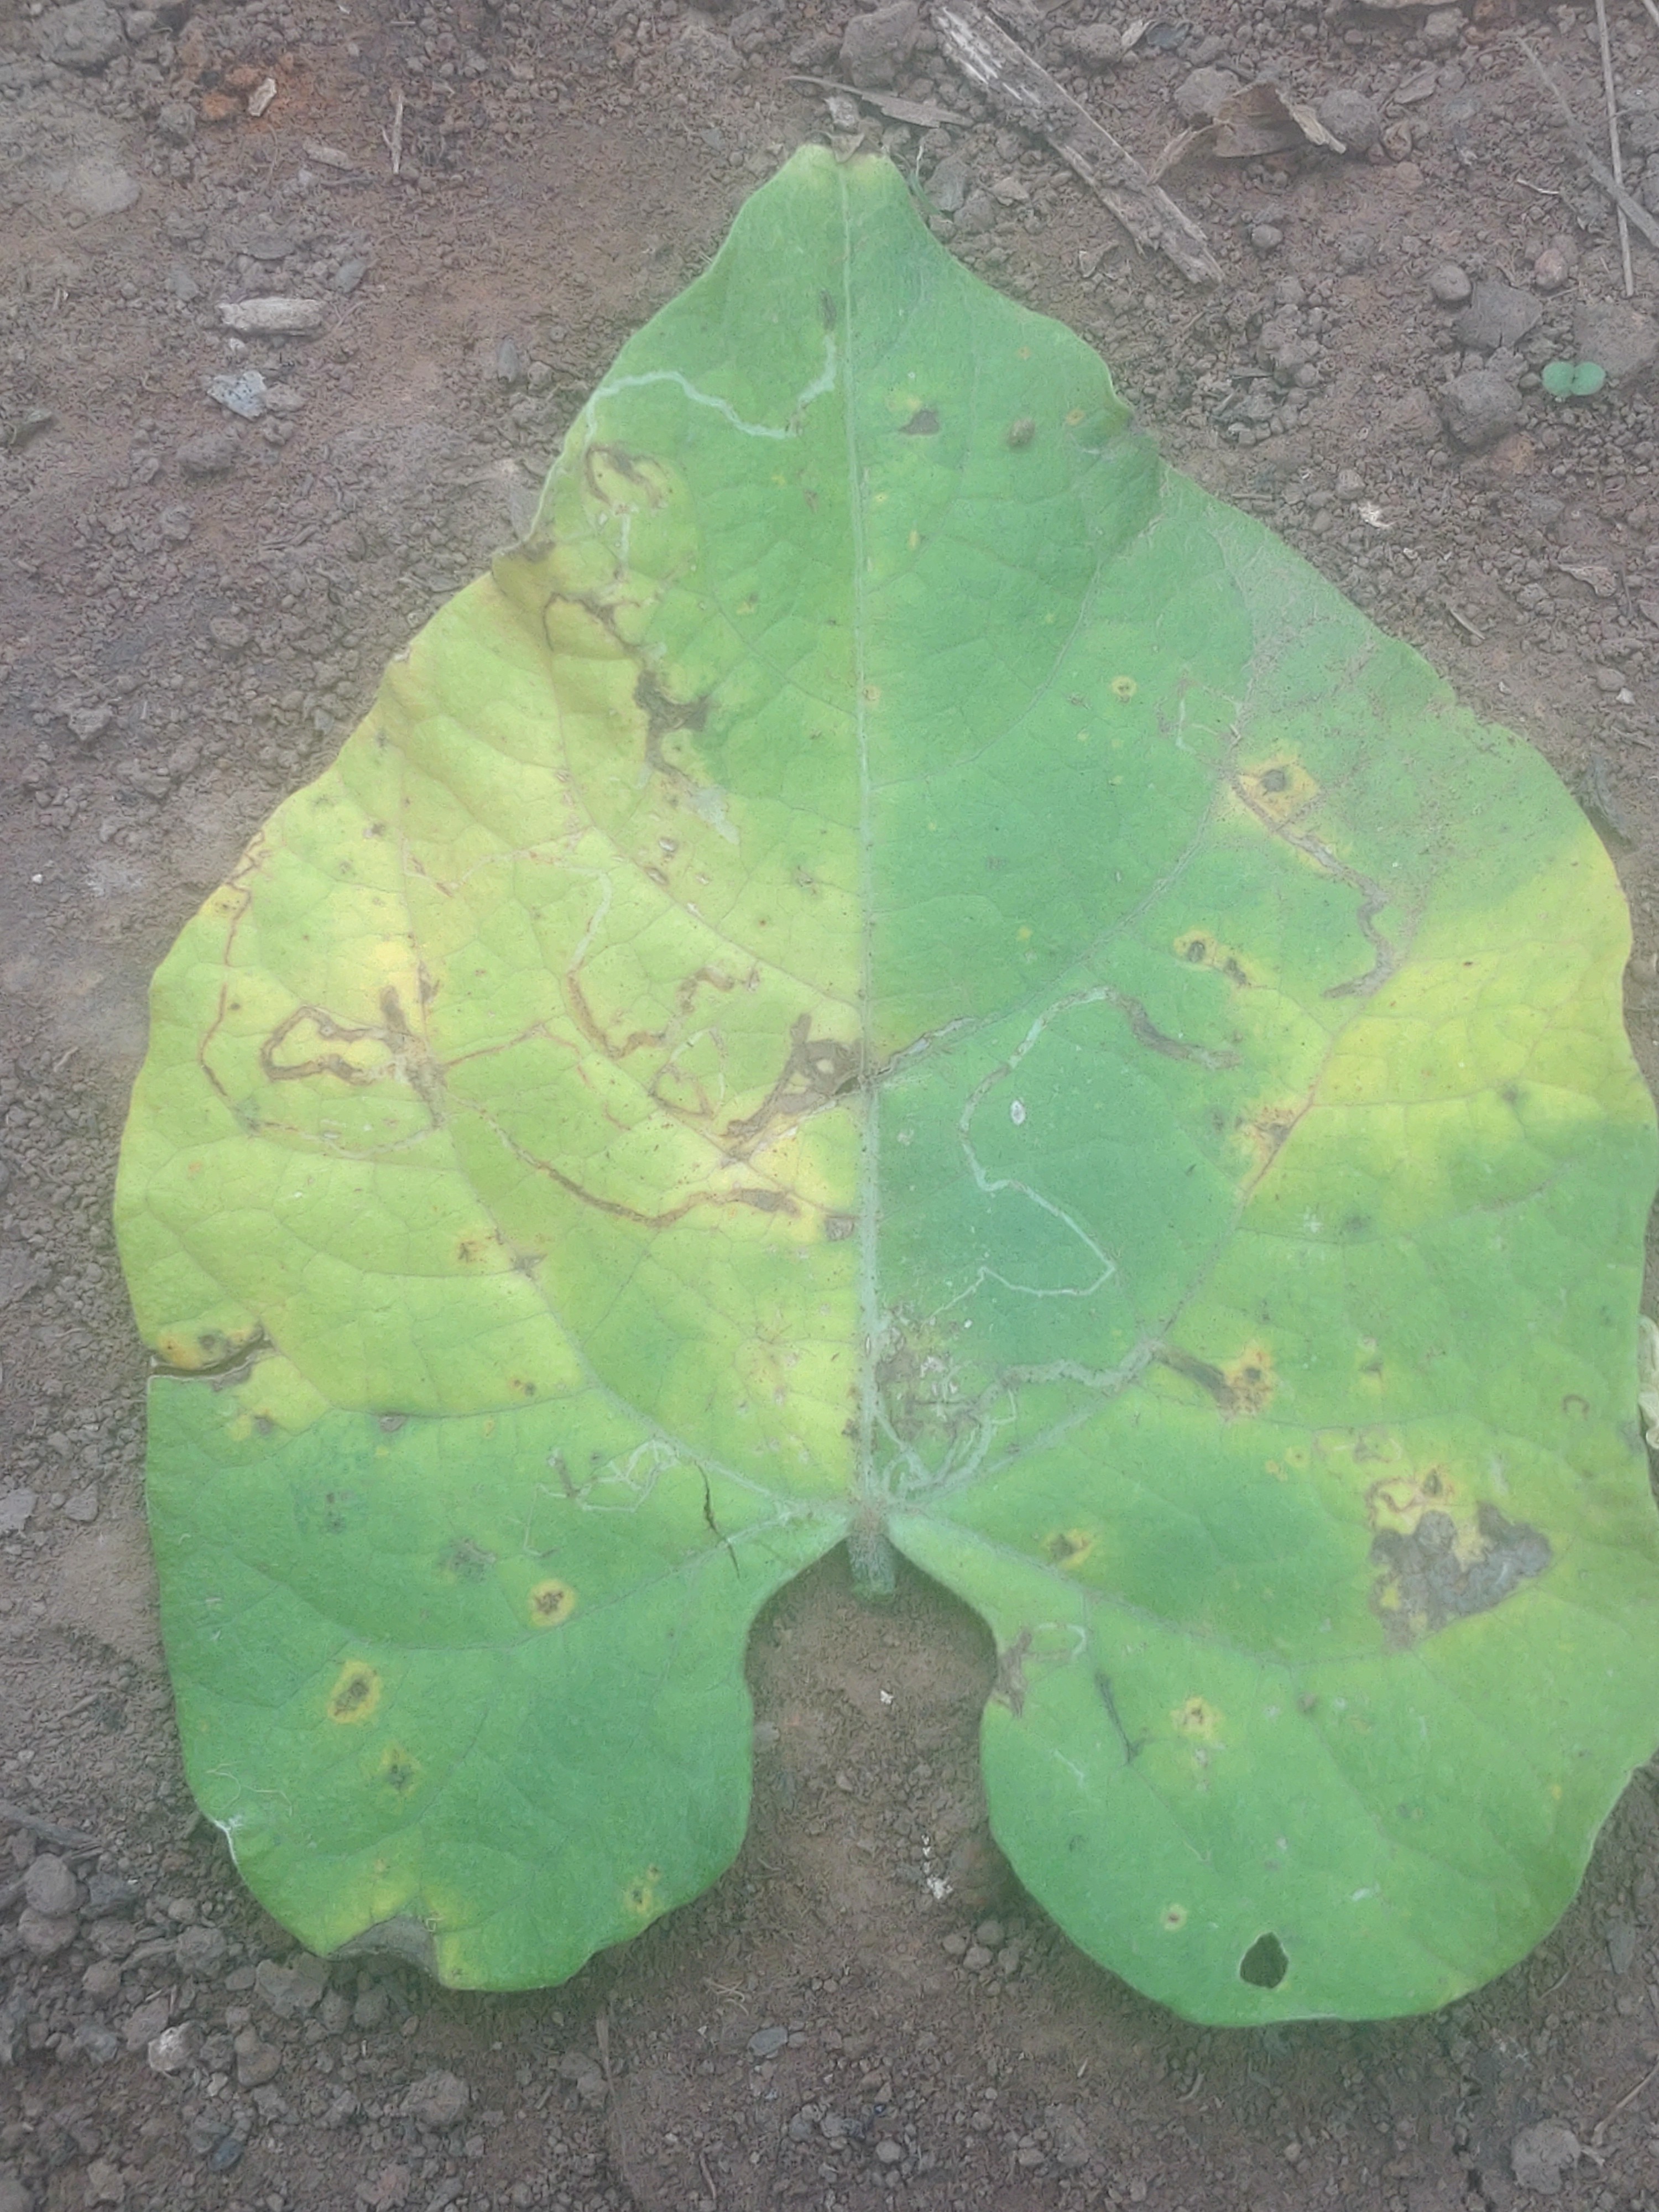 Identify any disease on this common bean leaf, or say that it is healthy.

anthracnose
